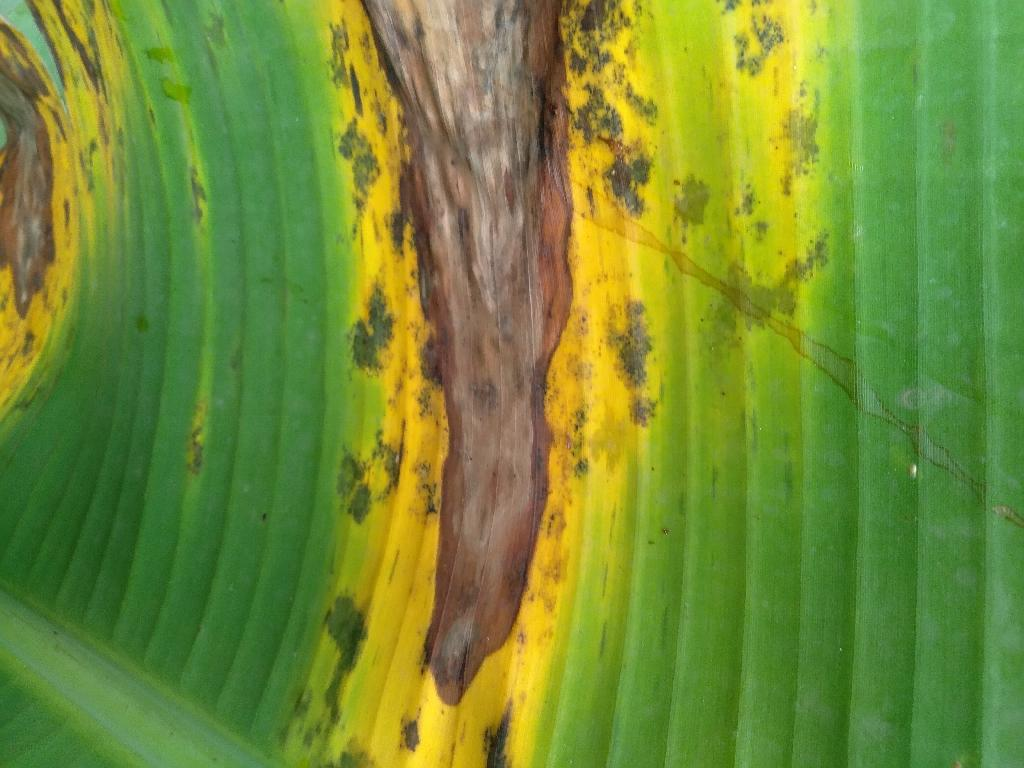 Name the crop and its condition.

banana, black sigatoka
